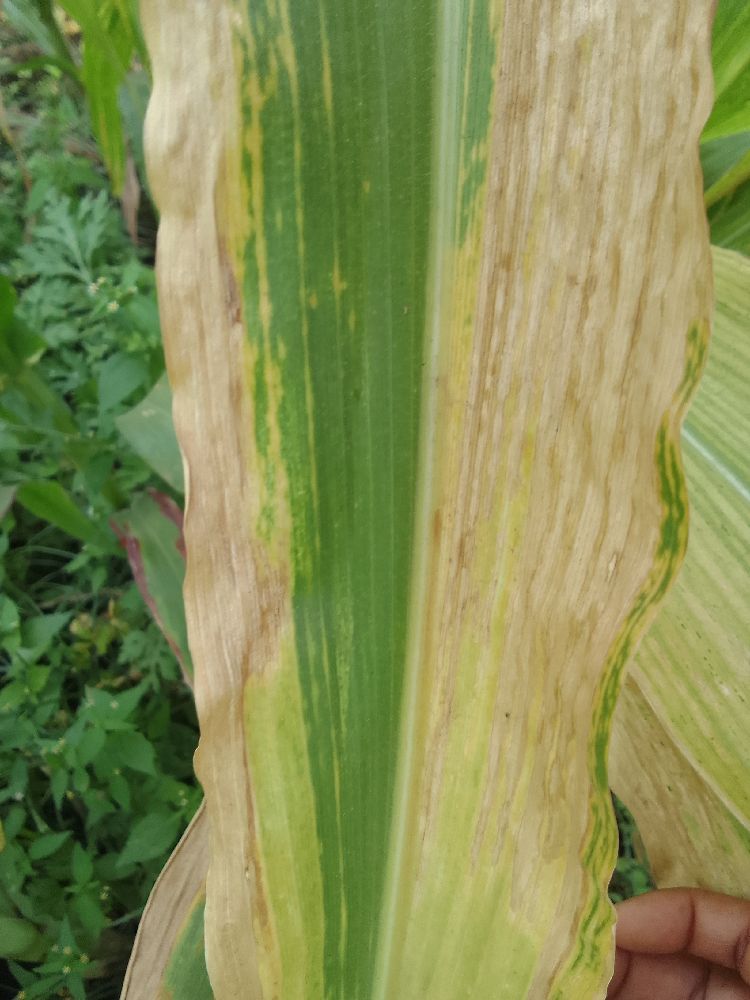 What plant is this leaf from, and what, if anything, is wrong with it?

maize, maize lethal necrosis
